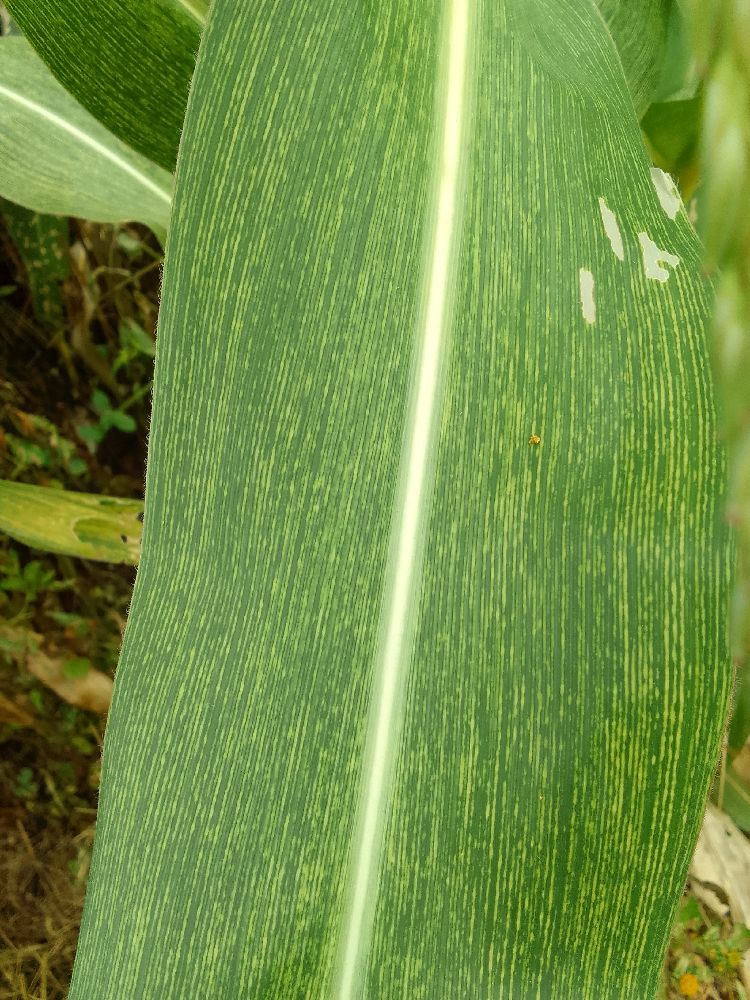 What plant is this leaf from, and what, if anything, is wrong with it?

maize, maize streak virus
